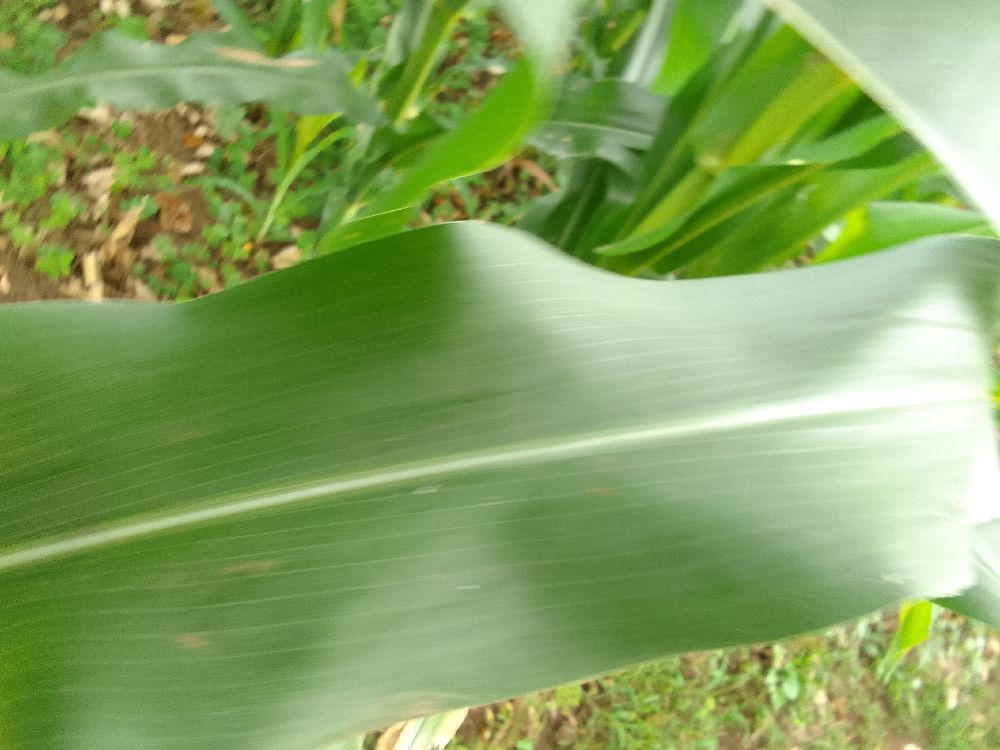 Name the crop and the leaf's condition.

maize, healthy
